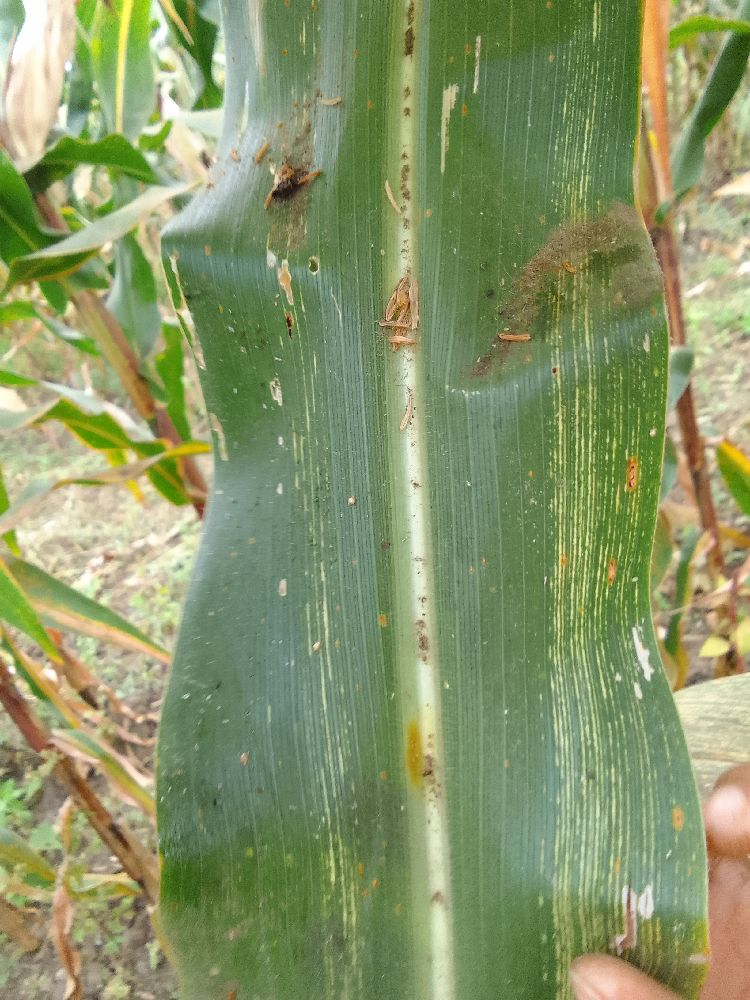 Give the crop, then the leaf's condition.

maize, maize streak virus
